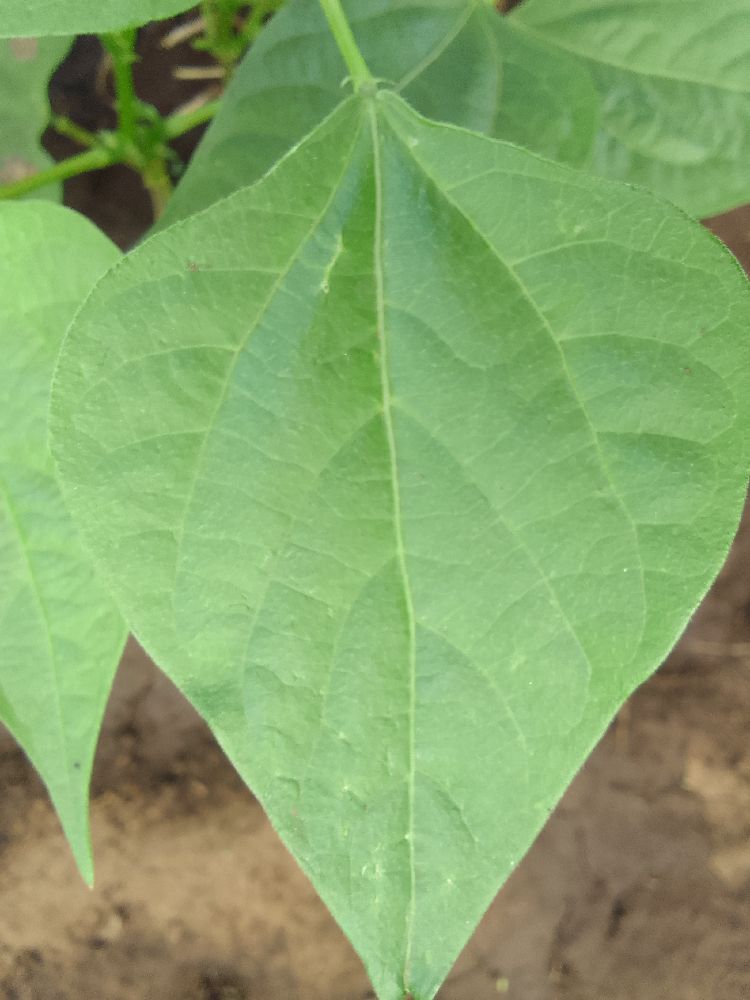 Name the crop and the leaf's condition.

common bean, healthy
